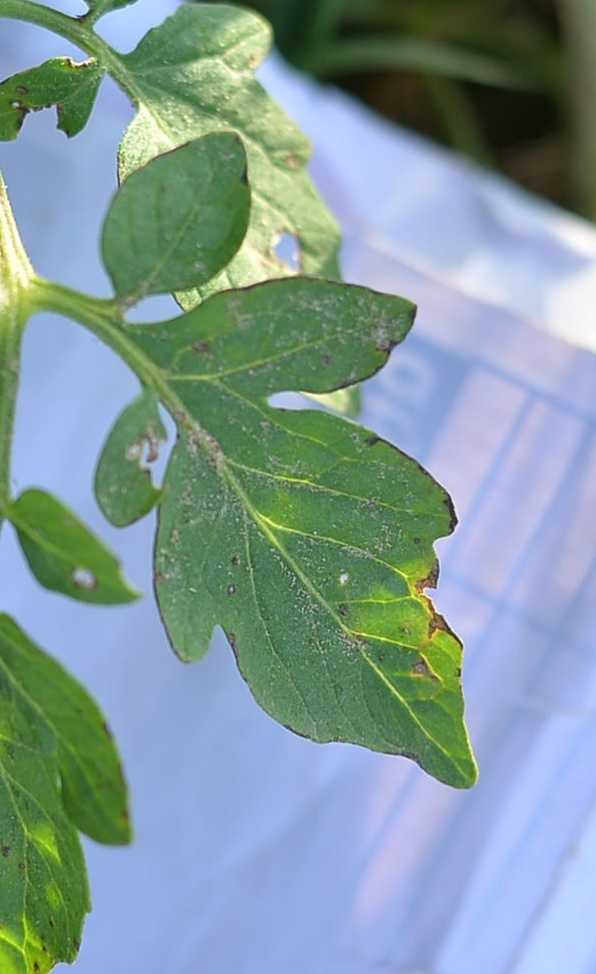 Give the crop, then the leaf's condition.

tomato, infected
